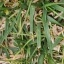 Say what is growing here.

grass
